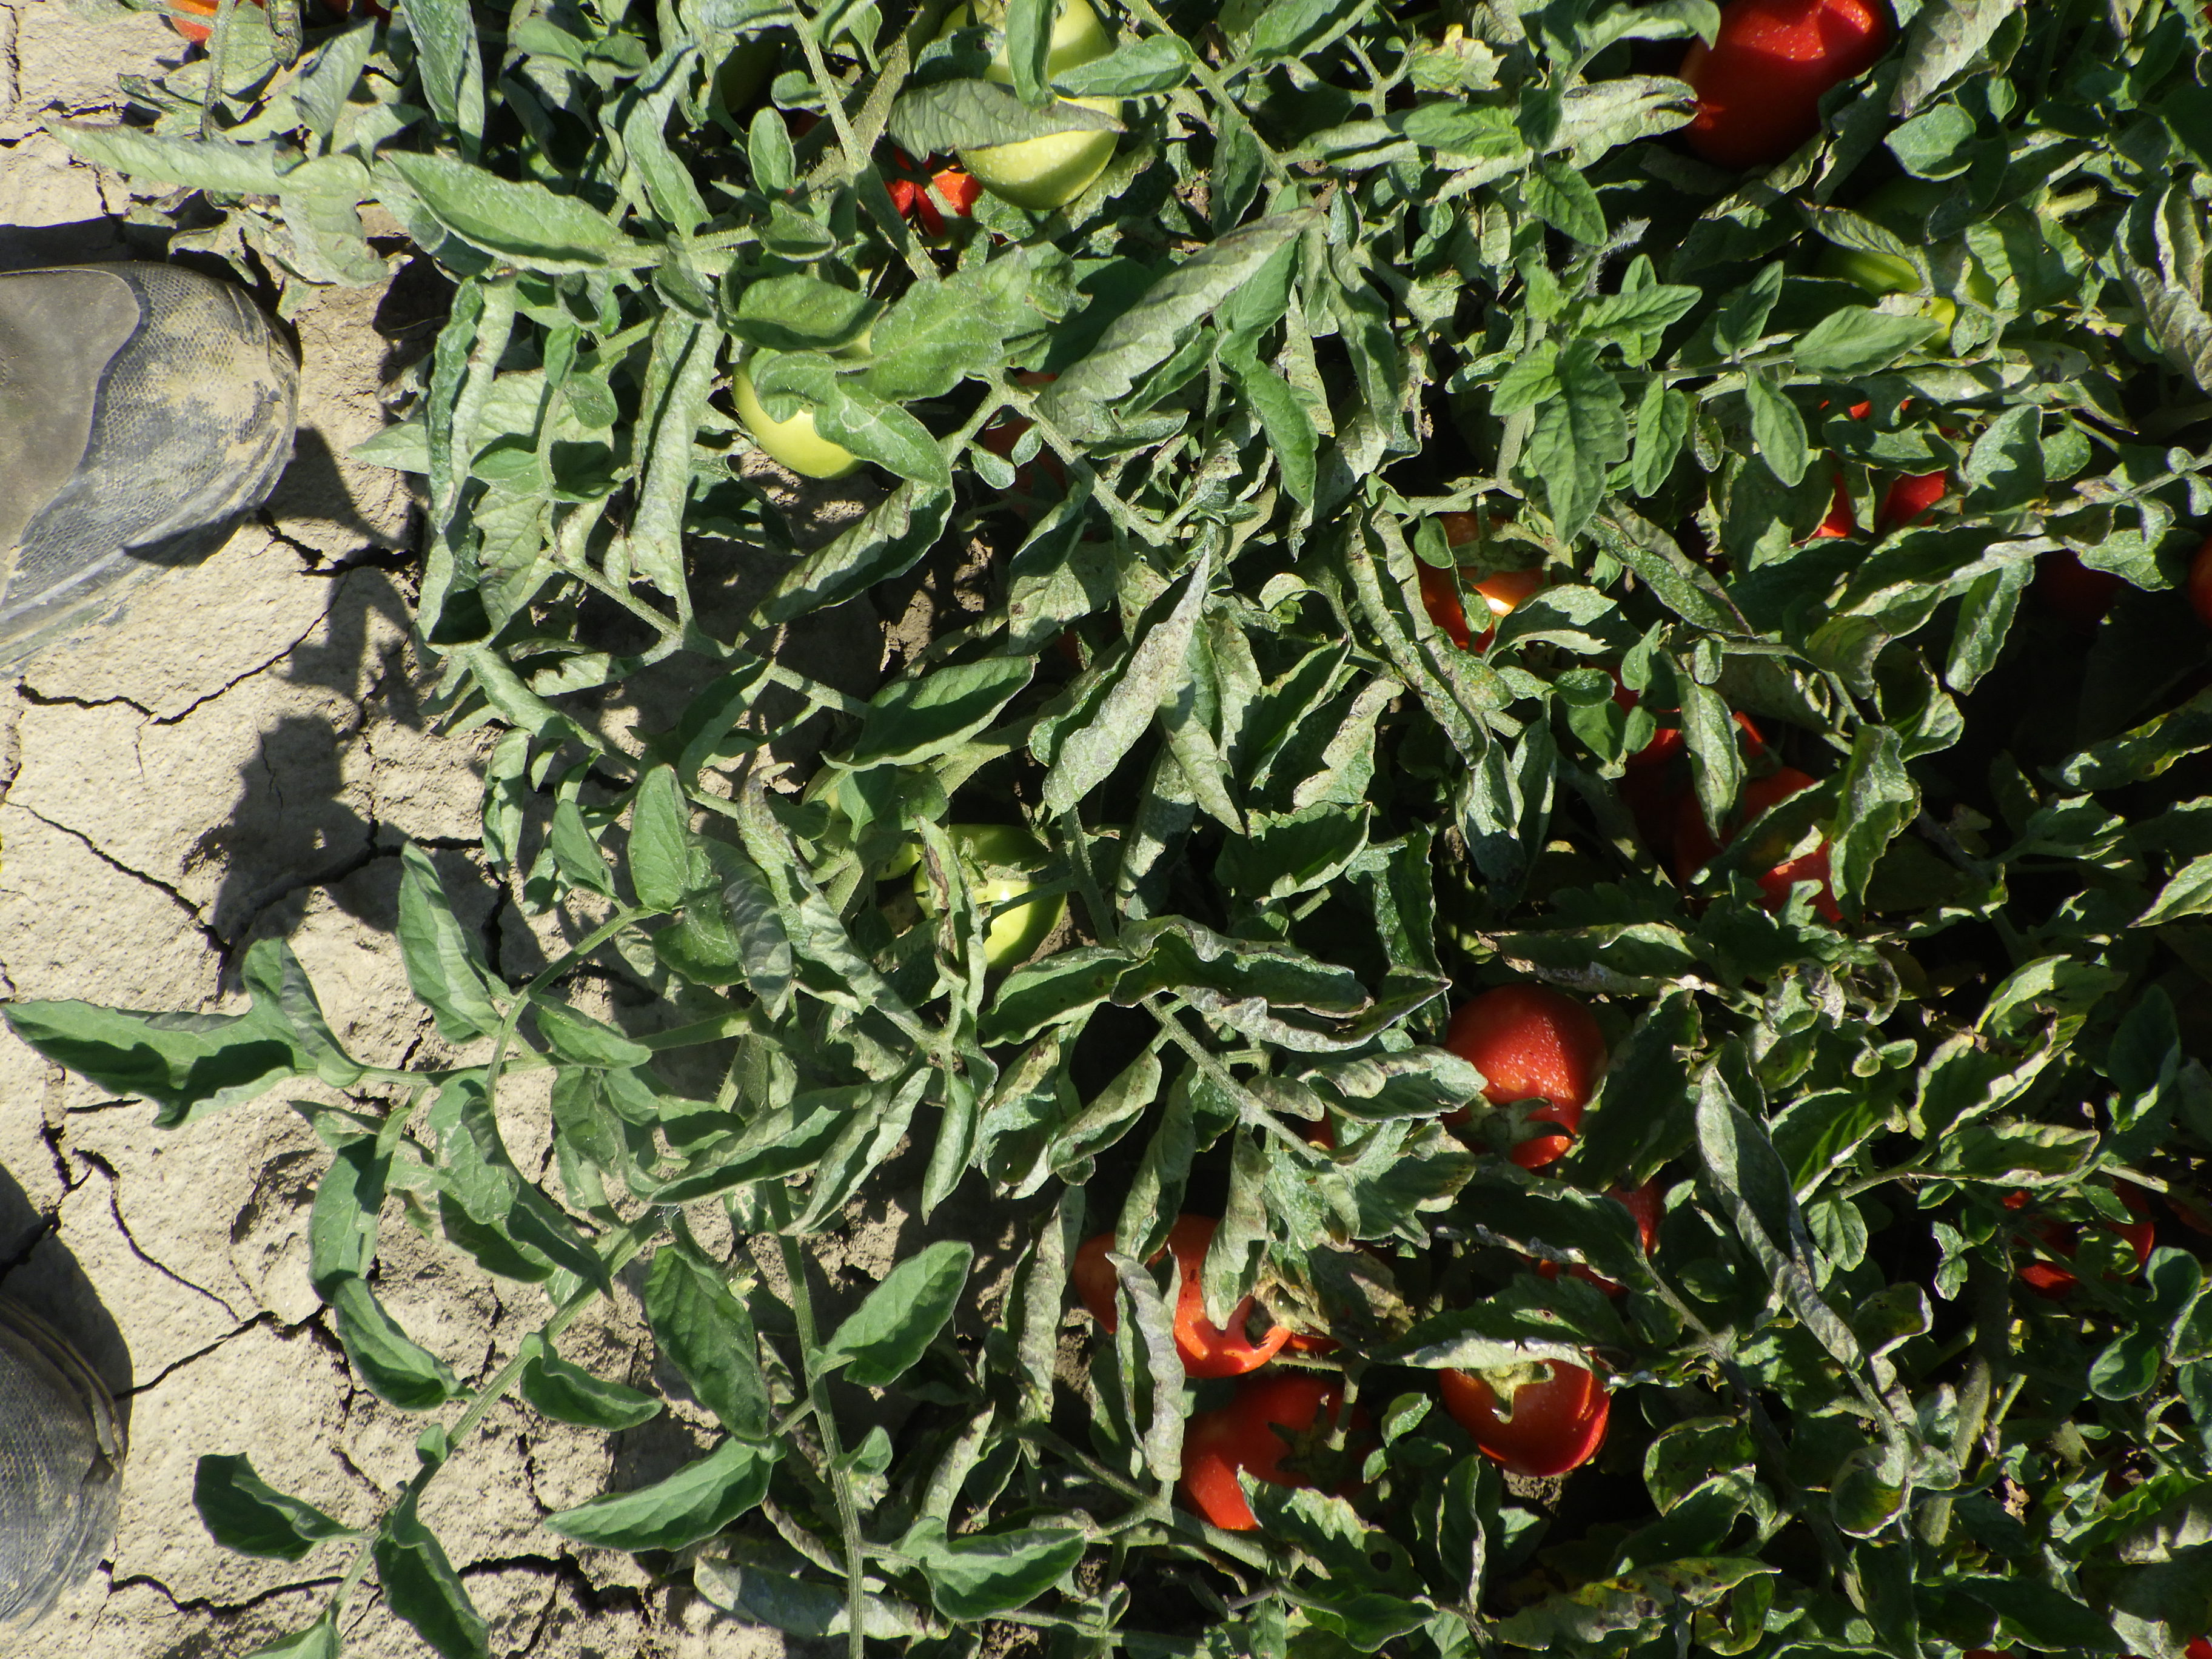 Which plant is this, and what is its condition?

tomato, bacterial spot, drought
